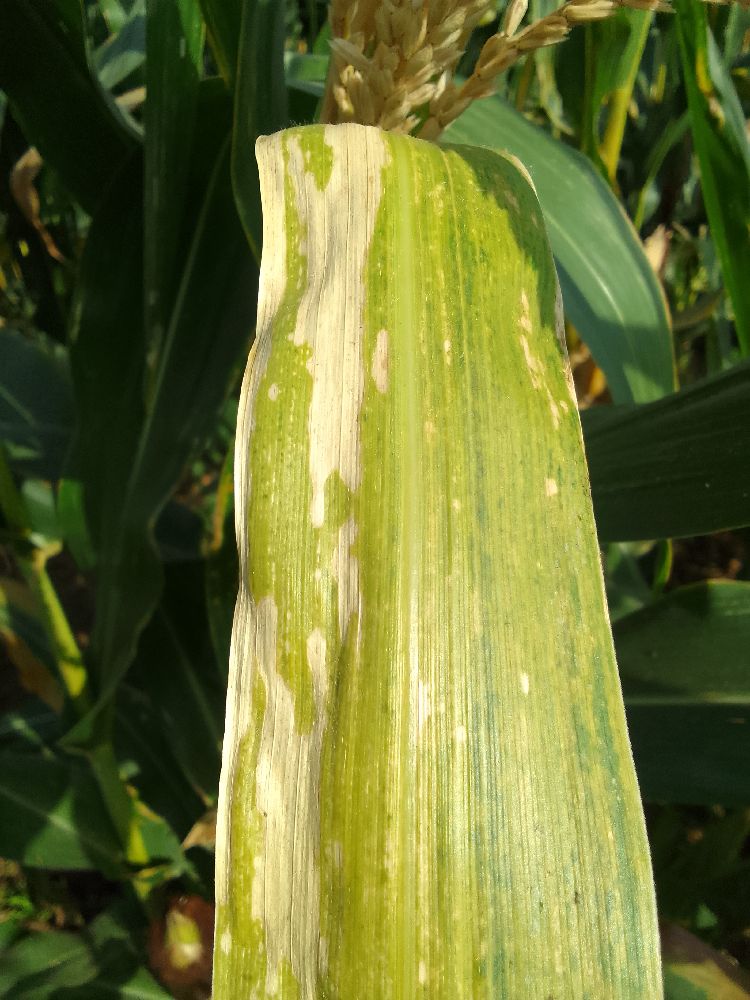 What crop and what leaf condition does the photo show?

maize, maize lethal necrosis
